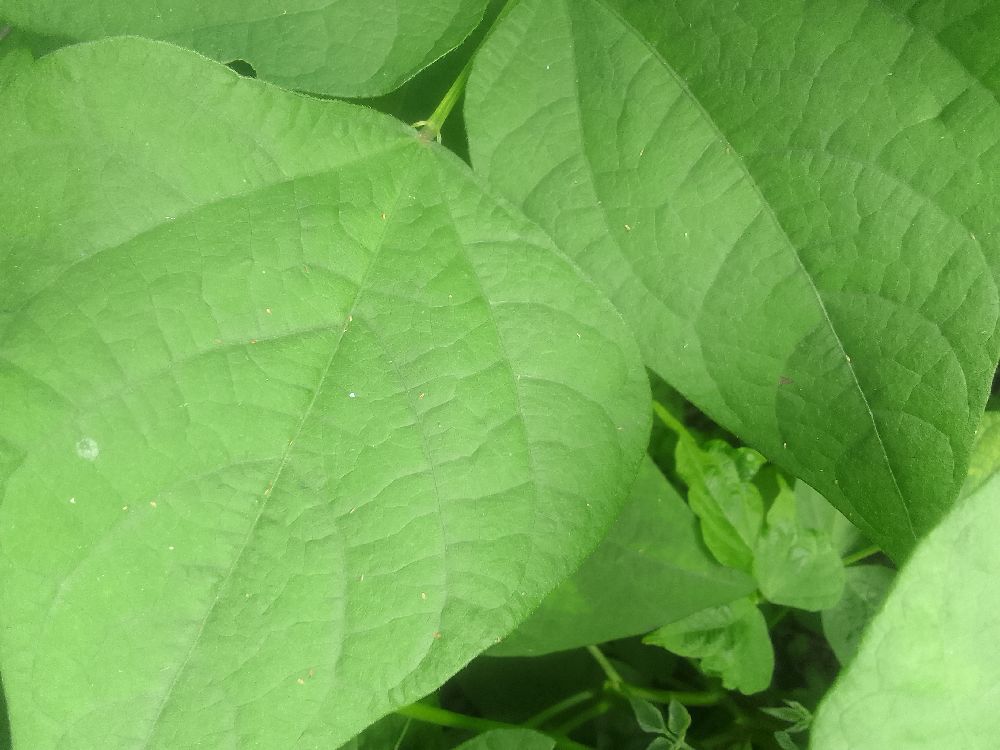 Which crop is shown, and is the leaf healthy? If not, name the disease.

common bean, healthy
